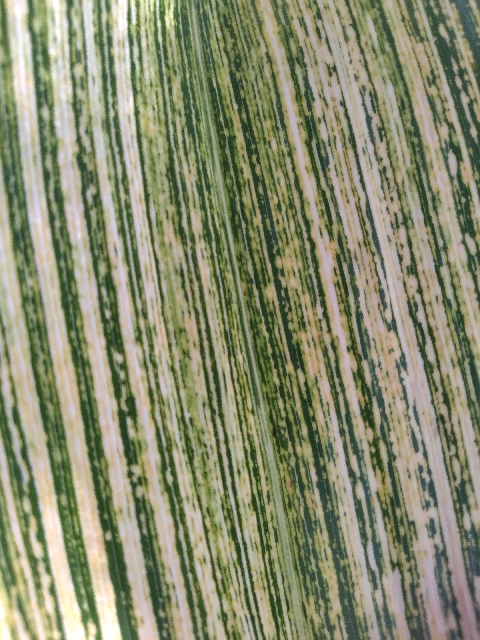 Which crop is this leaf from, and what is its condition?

maize, maize streak virus
